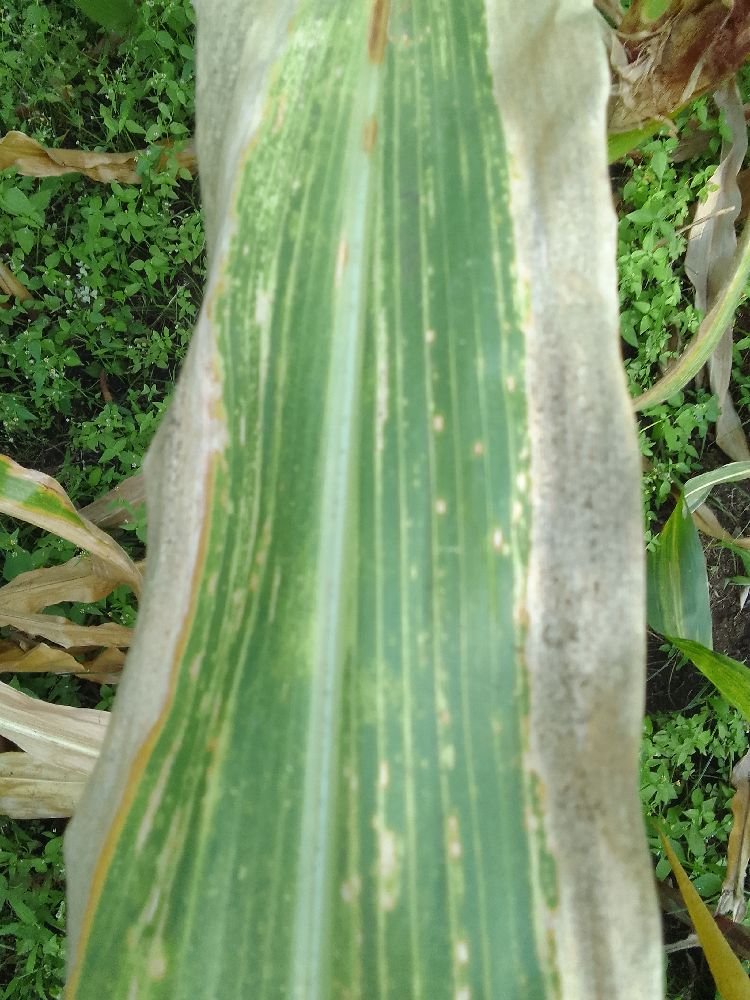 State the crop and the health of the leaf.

maize, maize lethal necrosis
